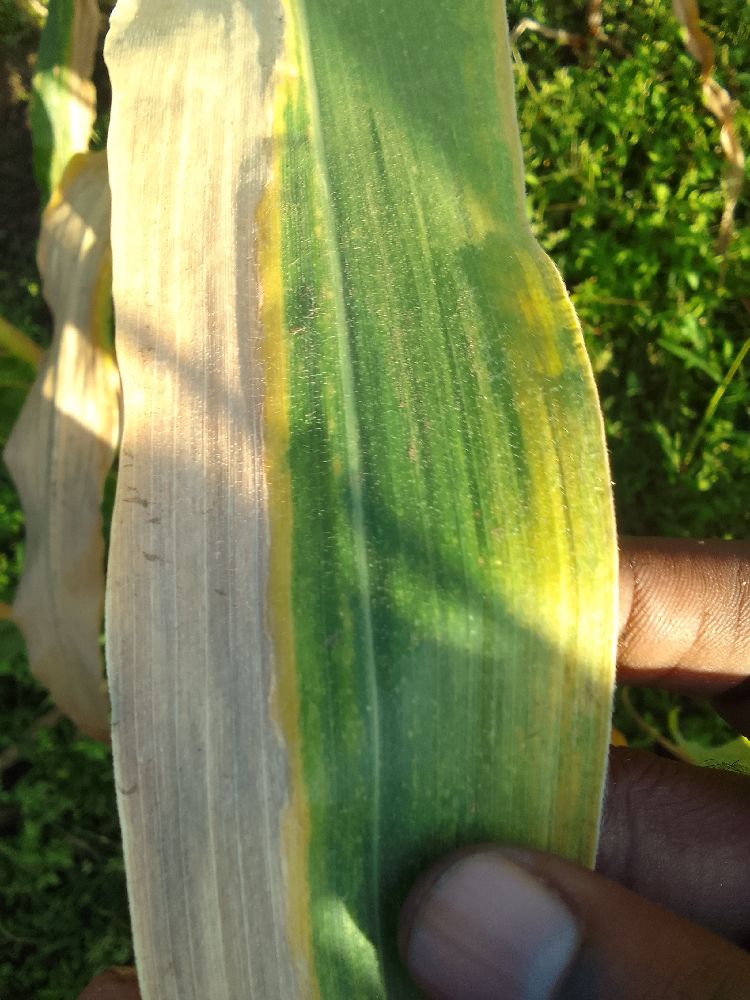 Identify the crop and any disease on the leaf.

maize, maize lethal necrosis
